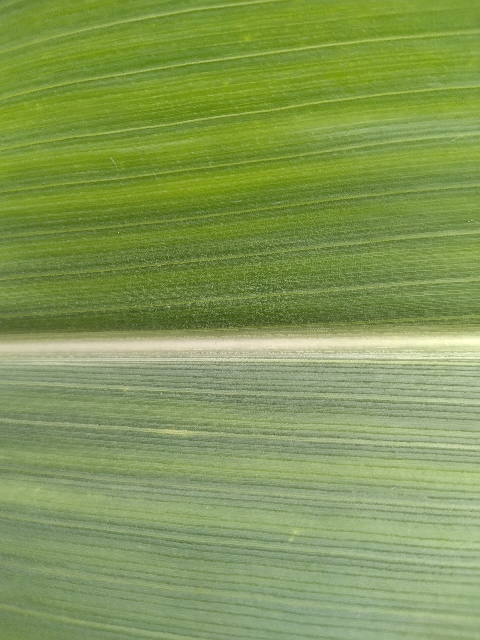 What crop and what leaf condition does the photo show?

maize, healthy
